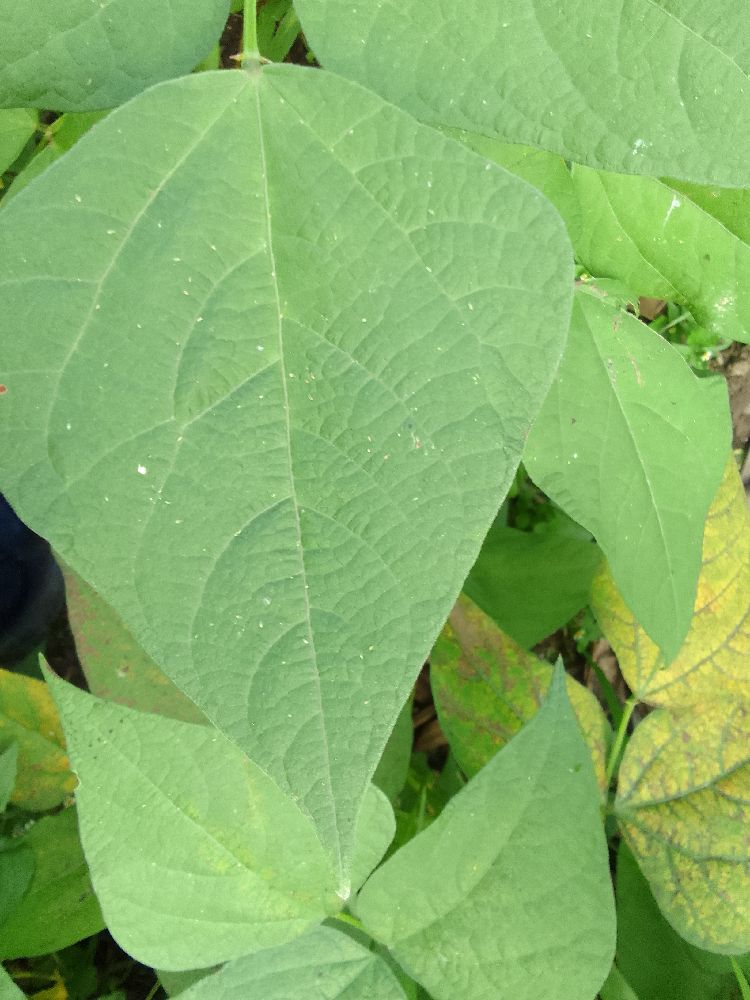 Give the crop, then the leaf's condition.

common bean, healthy
